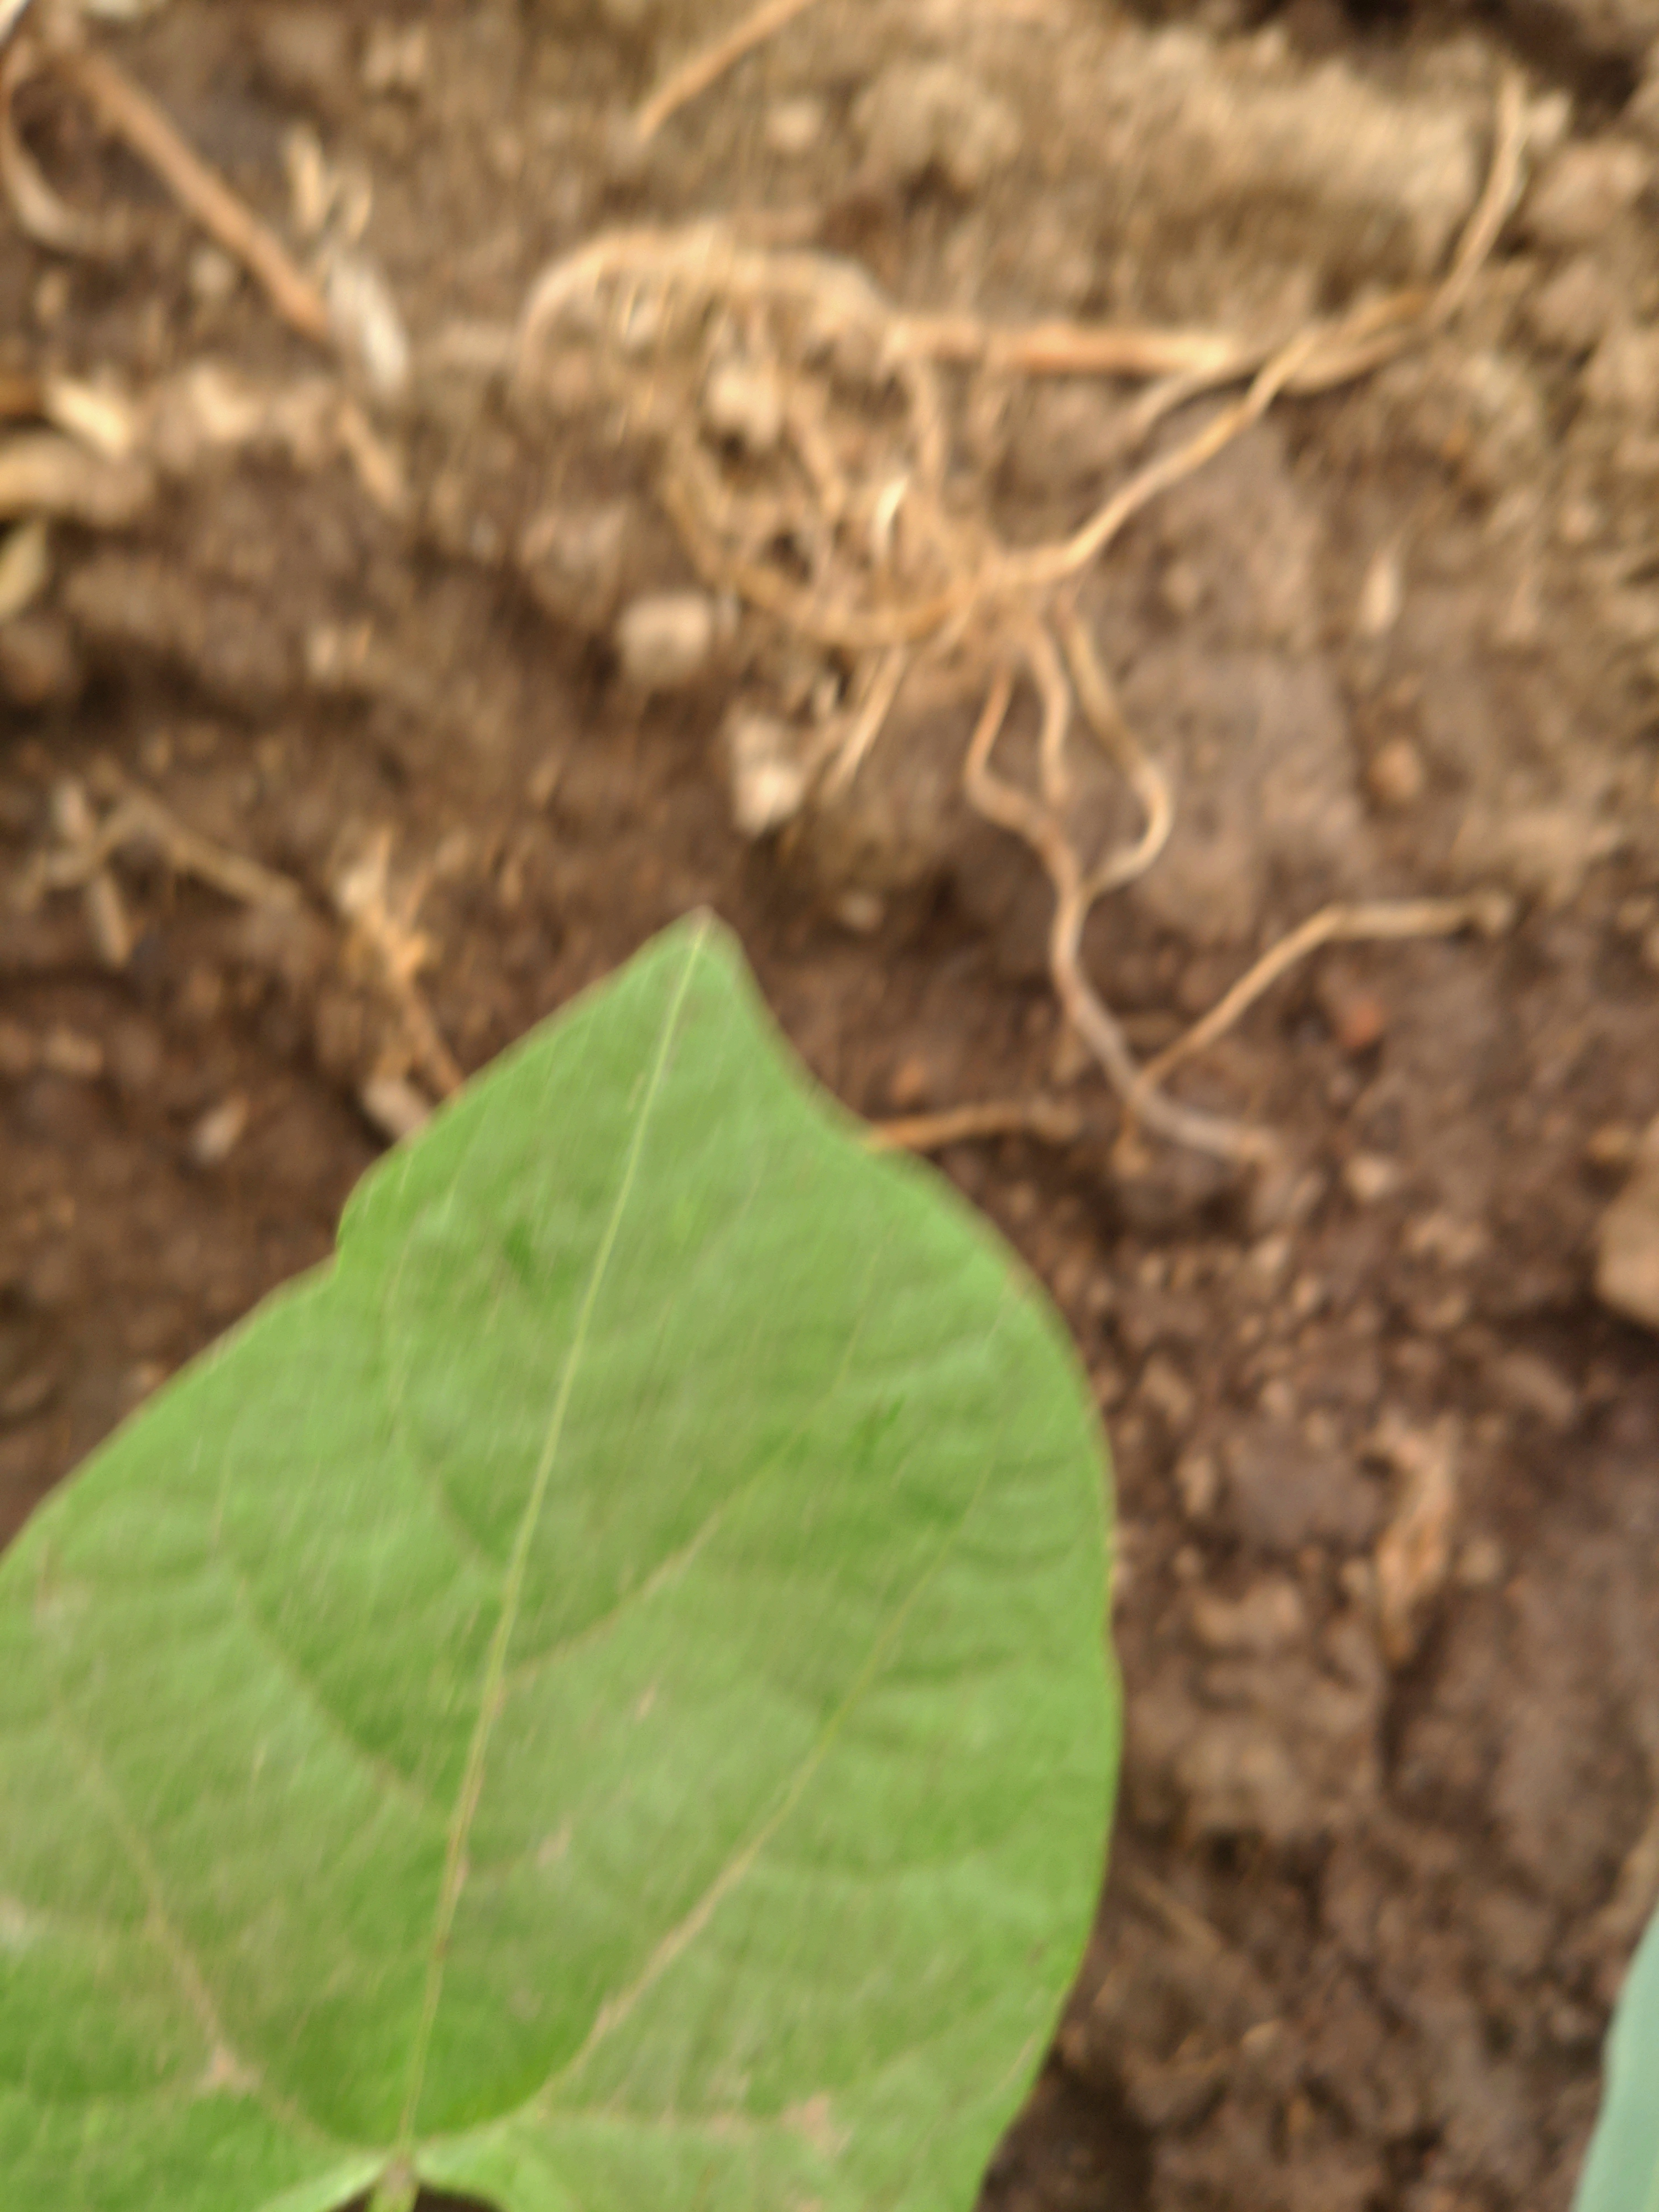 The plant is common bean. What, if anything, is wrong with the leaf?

healthy
